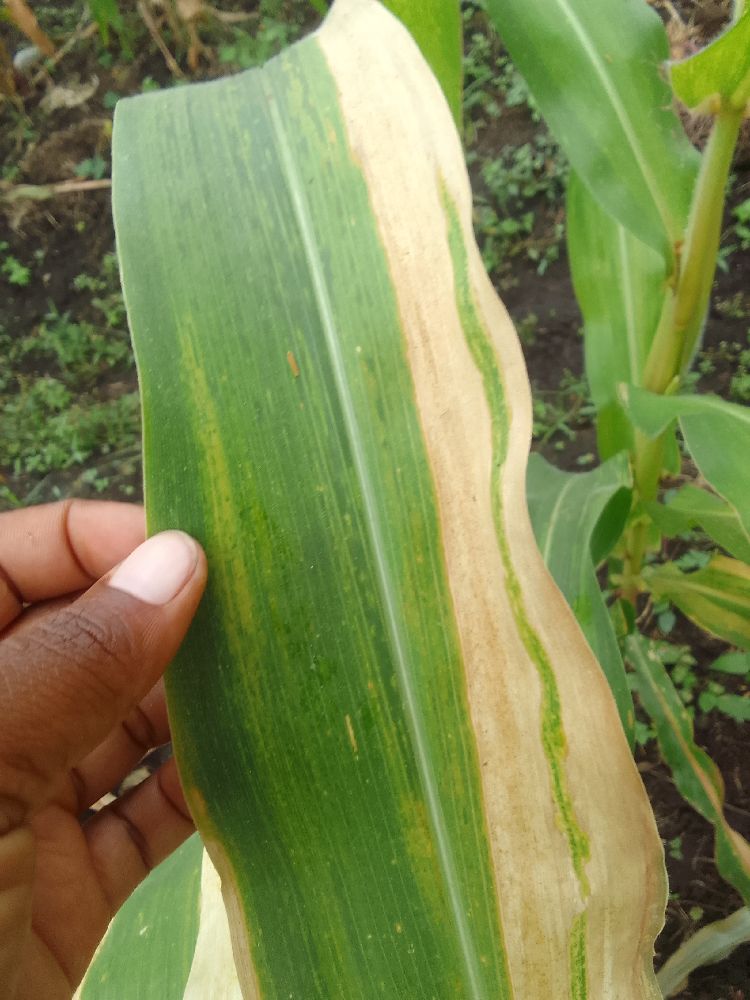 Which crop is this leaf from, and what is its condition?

maize, maize lethal necrosis
